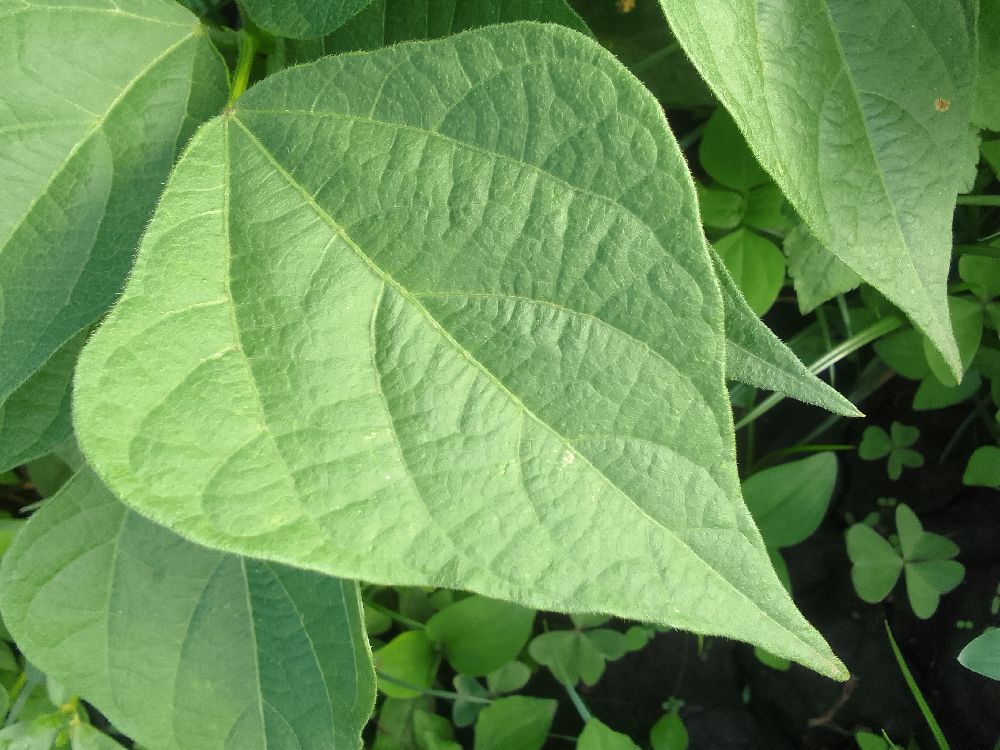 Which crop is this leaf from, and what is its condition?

common bean, healthy
